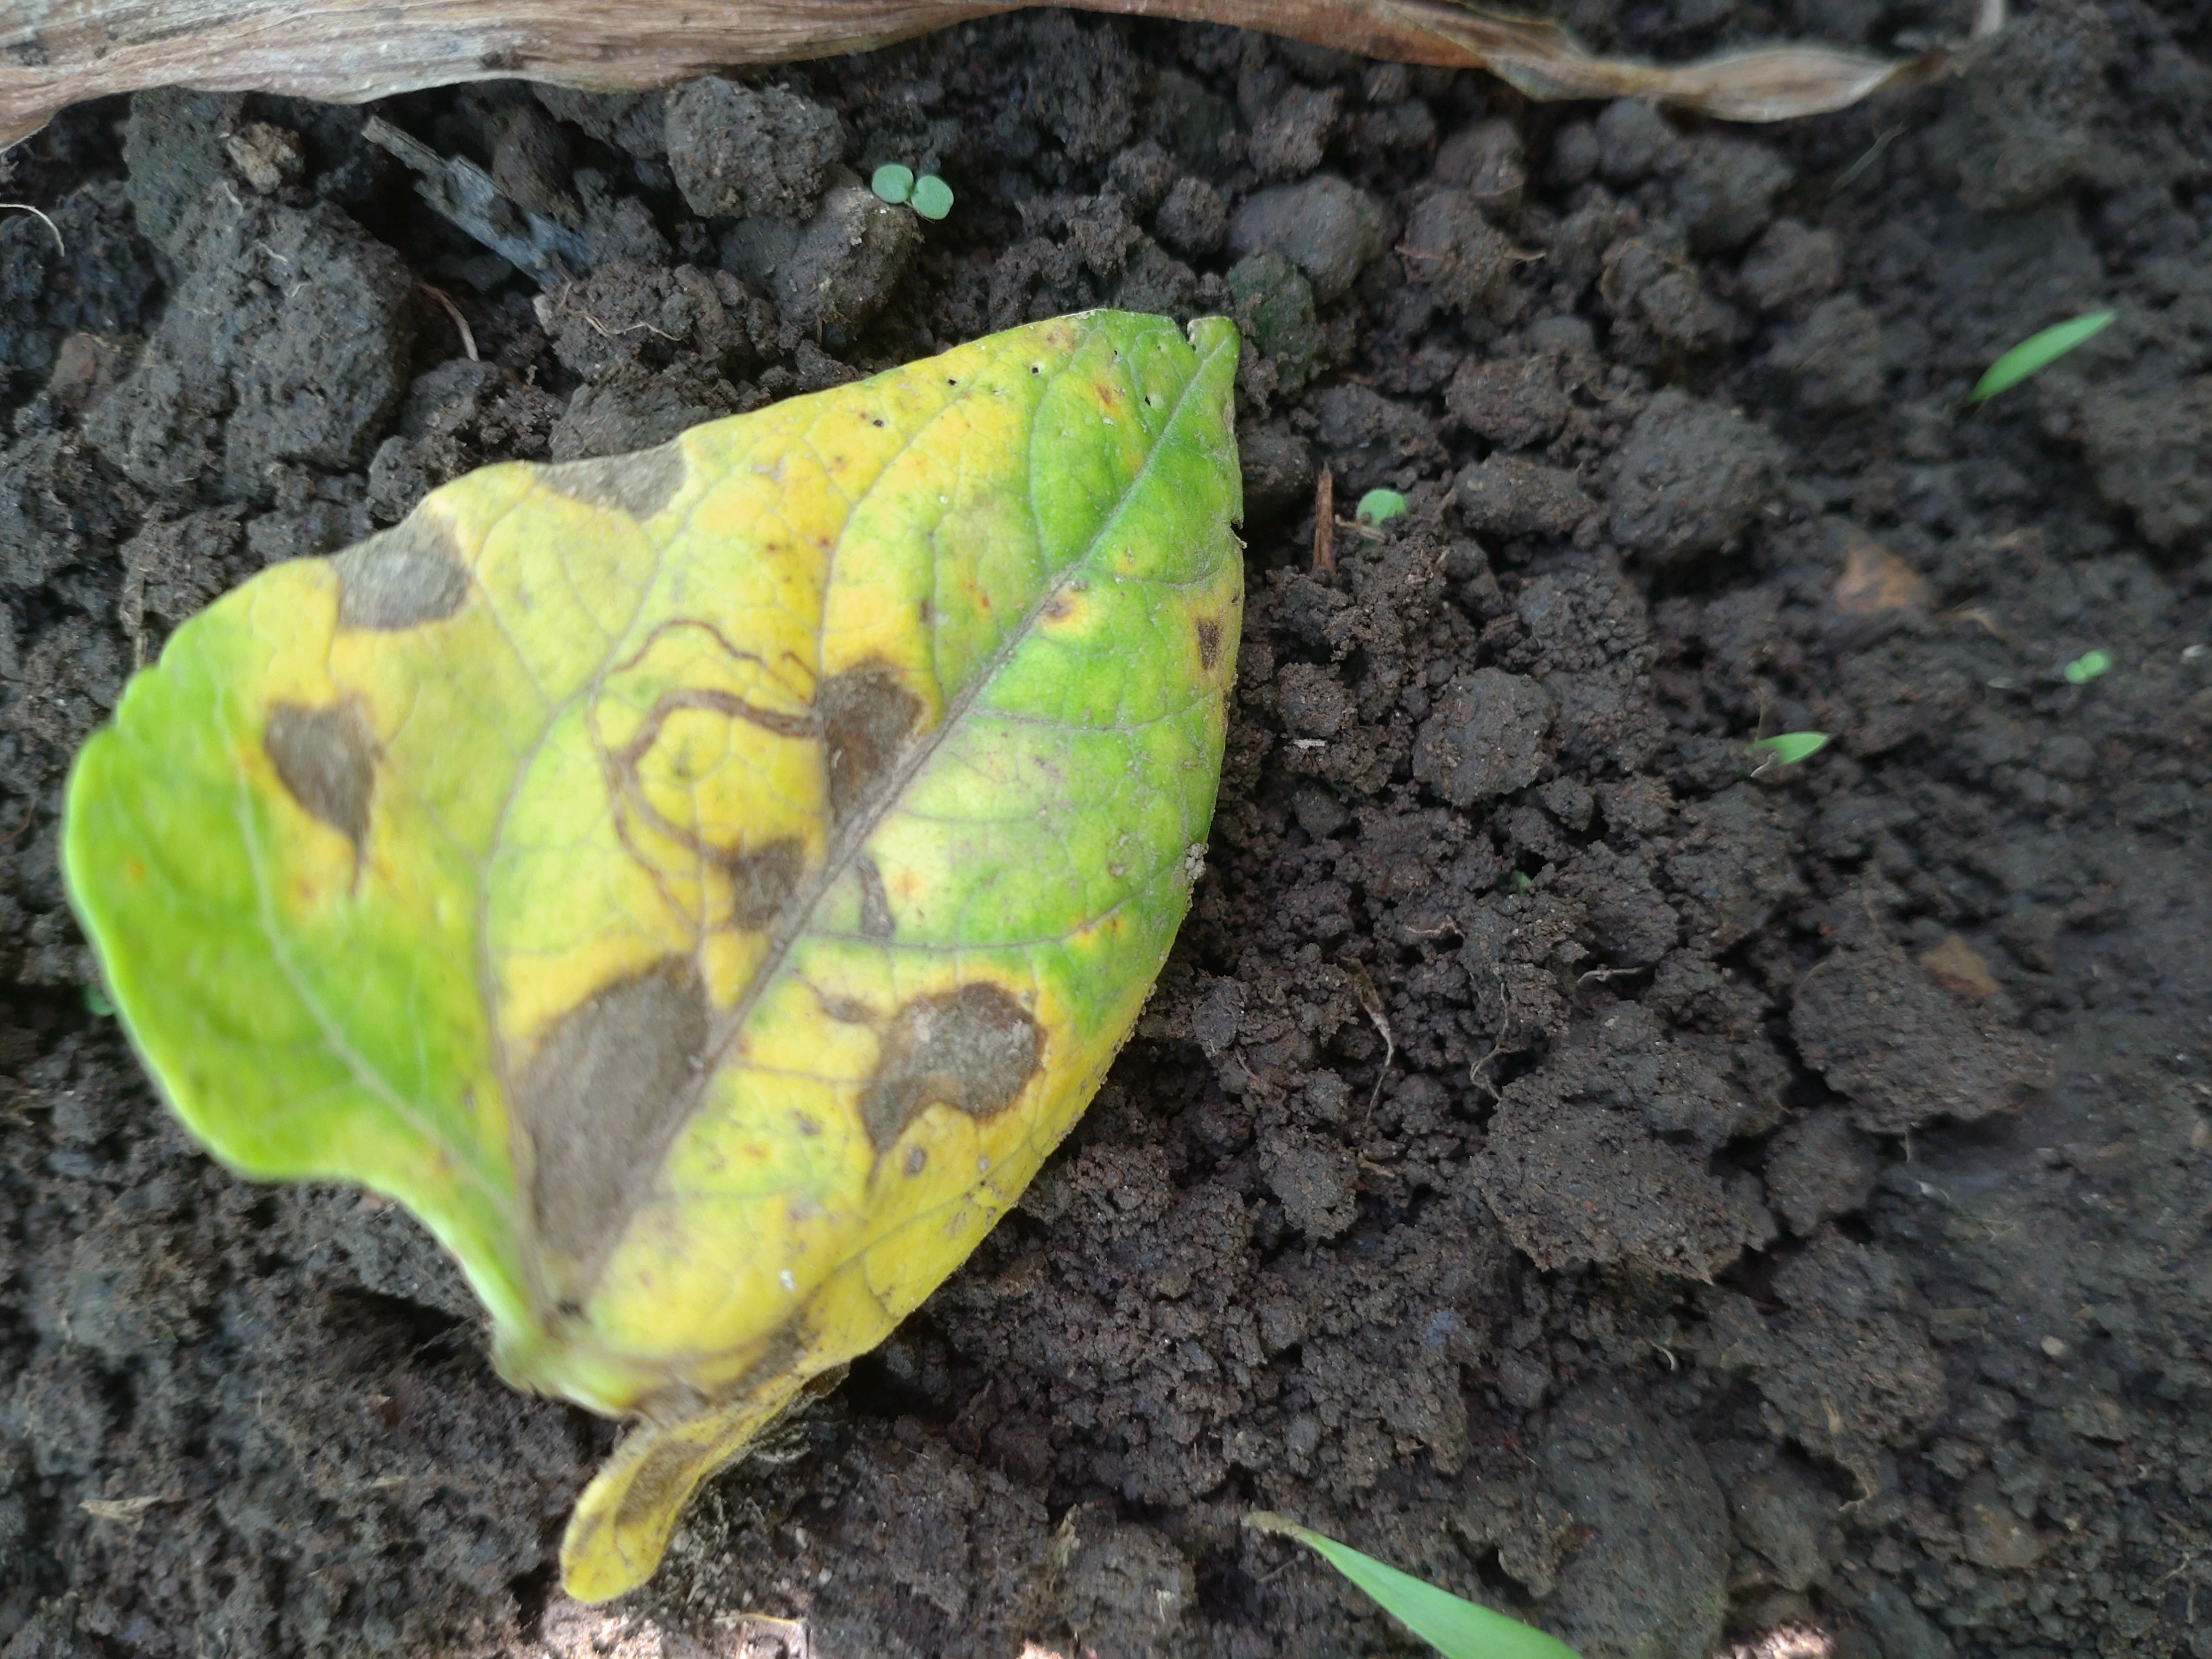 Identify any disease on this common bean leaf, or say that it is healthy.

anthracnose
